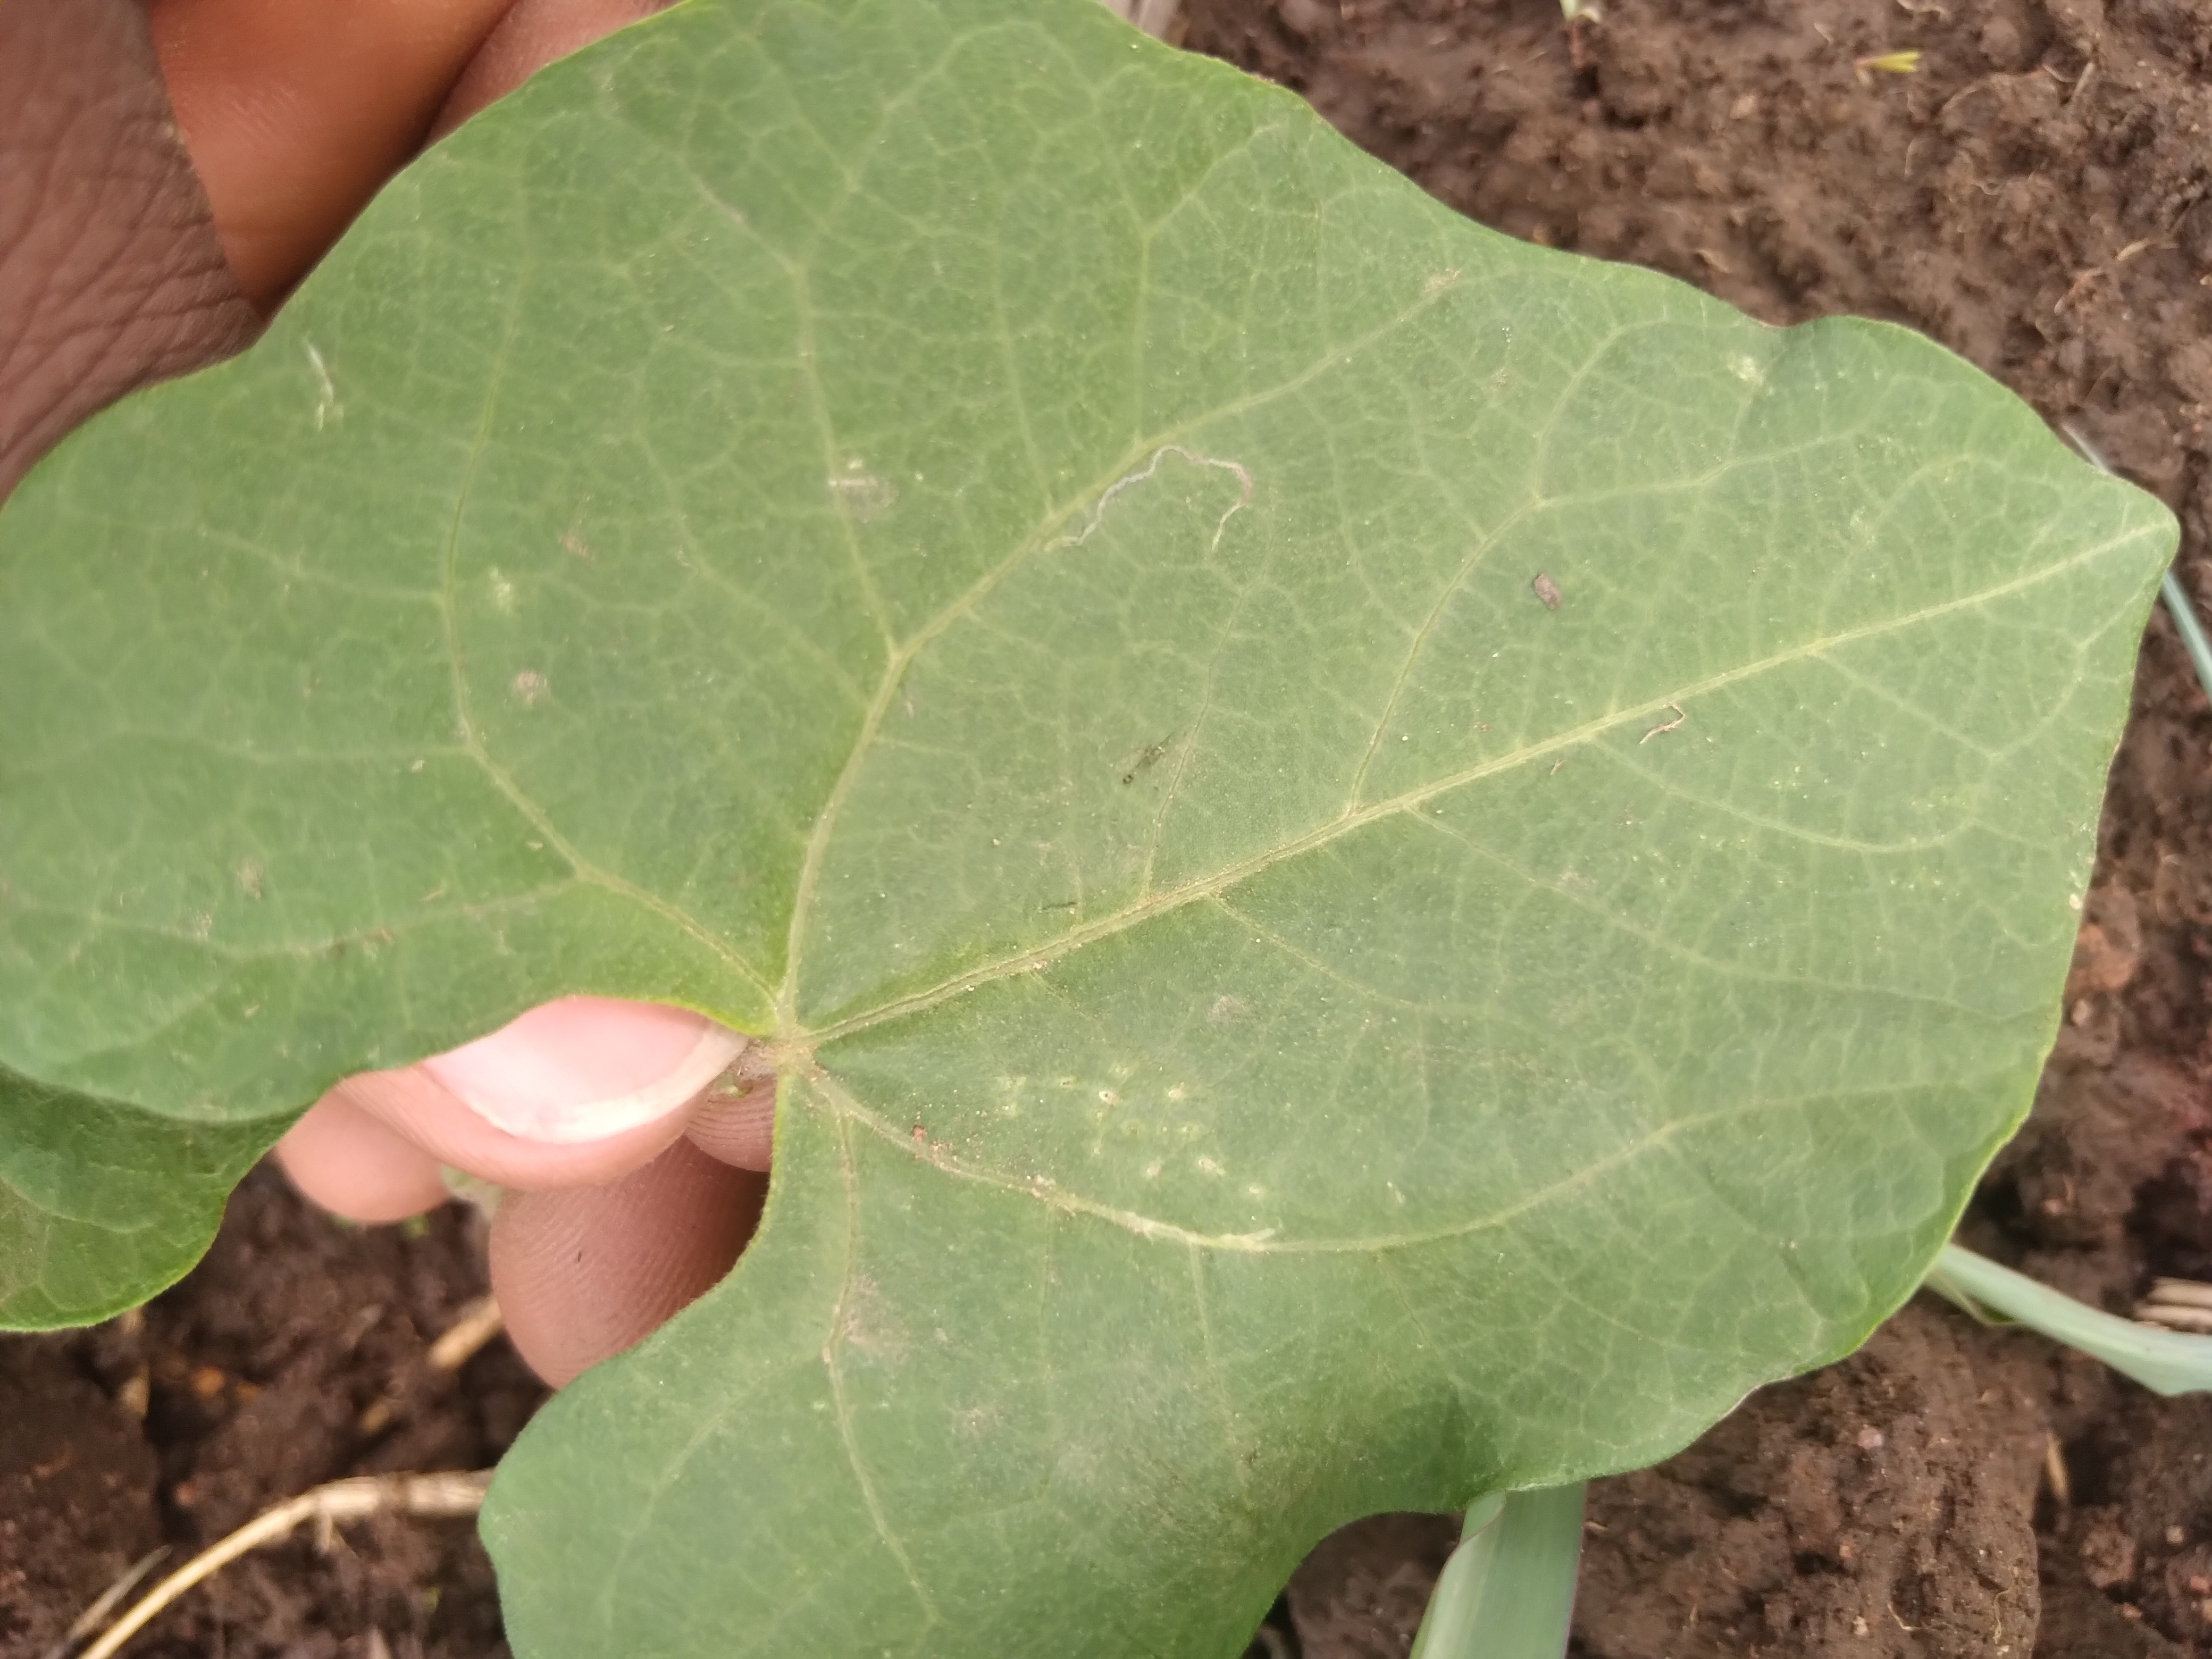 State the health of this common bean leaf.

healthy
